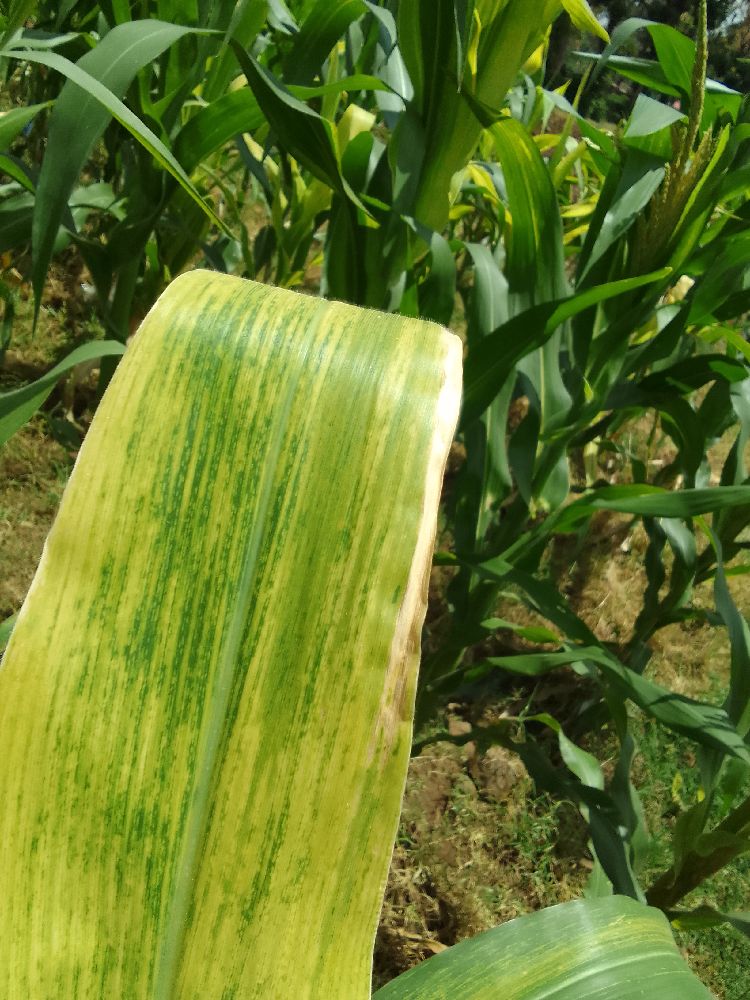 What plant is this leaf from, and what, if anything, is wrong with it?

maize, maize lethal necrosis
